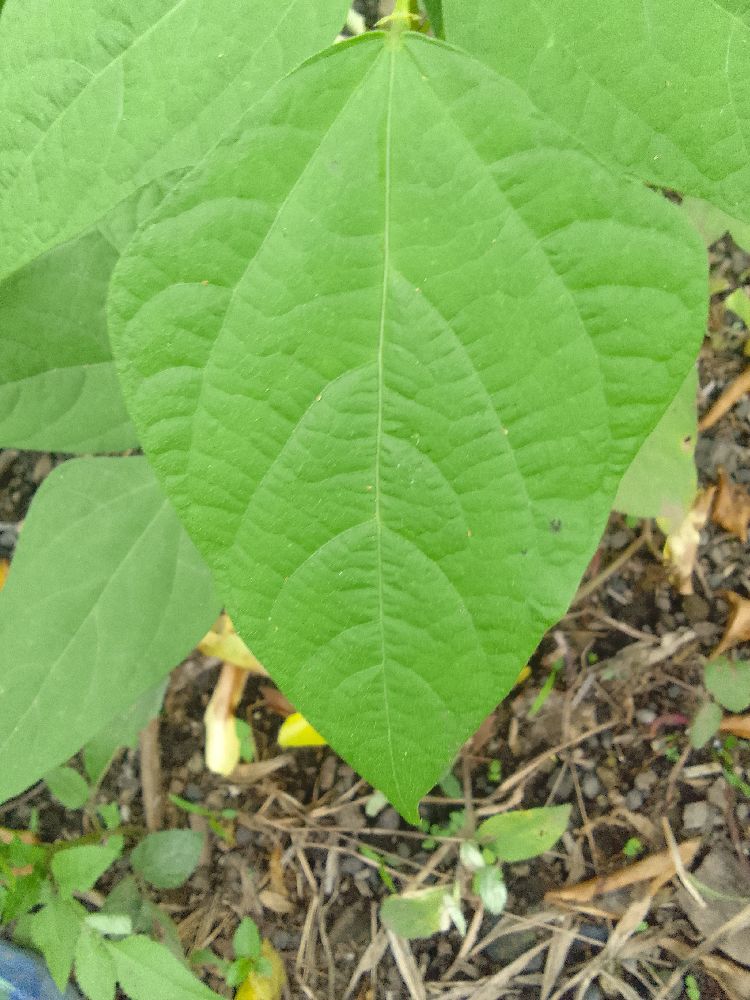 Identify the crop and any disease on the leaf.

common bean, healthy
